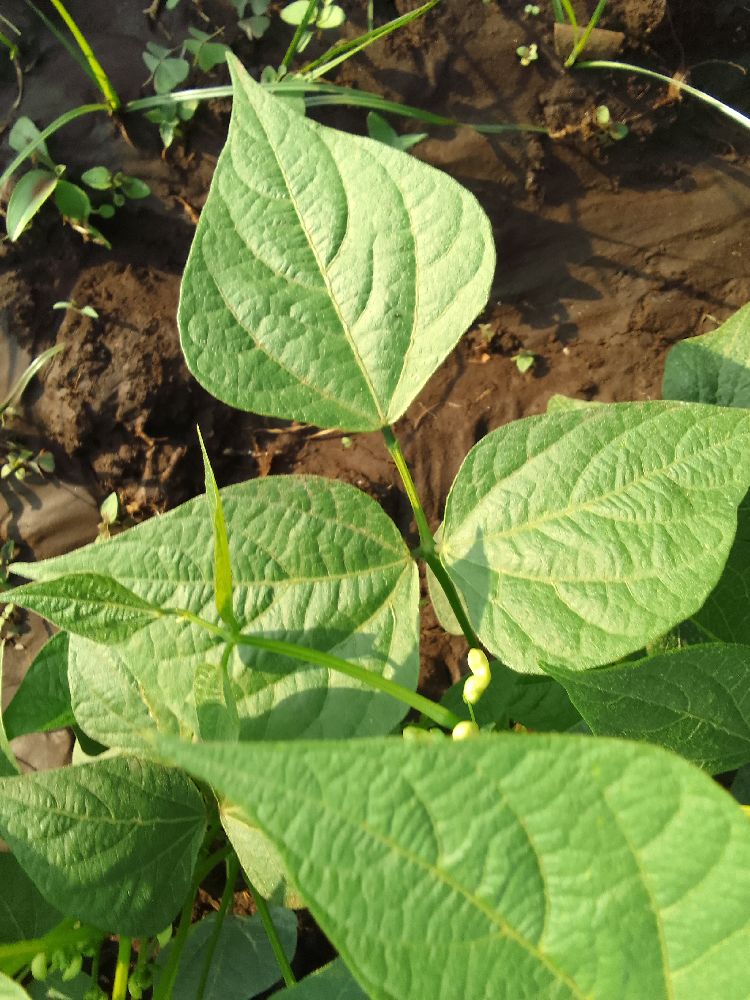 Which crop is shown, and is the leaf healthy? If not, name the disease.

common bean, healthy
